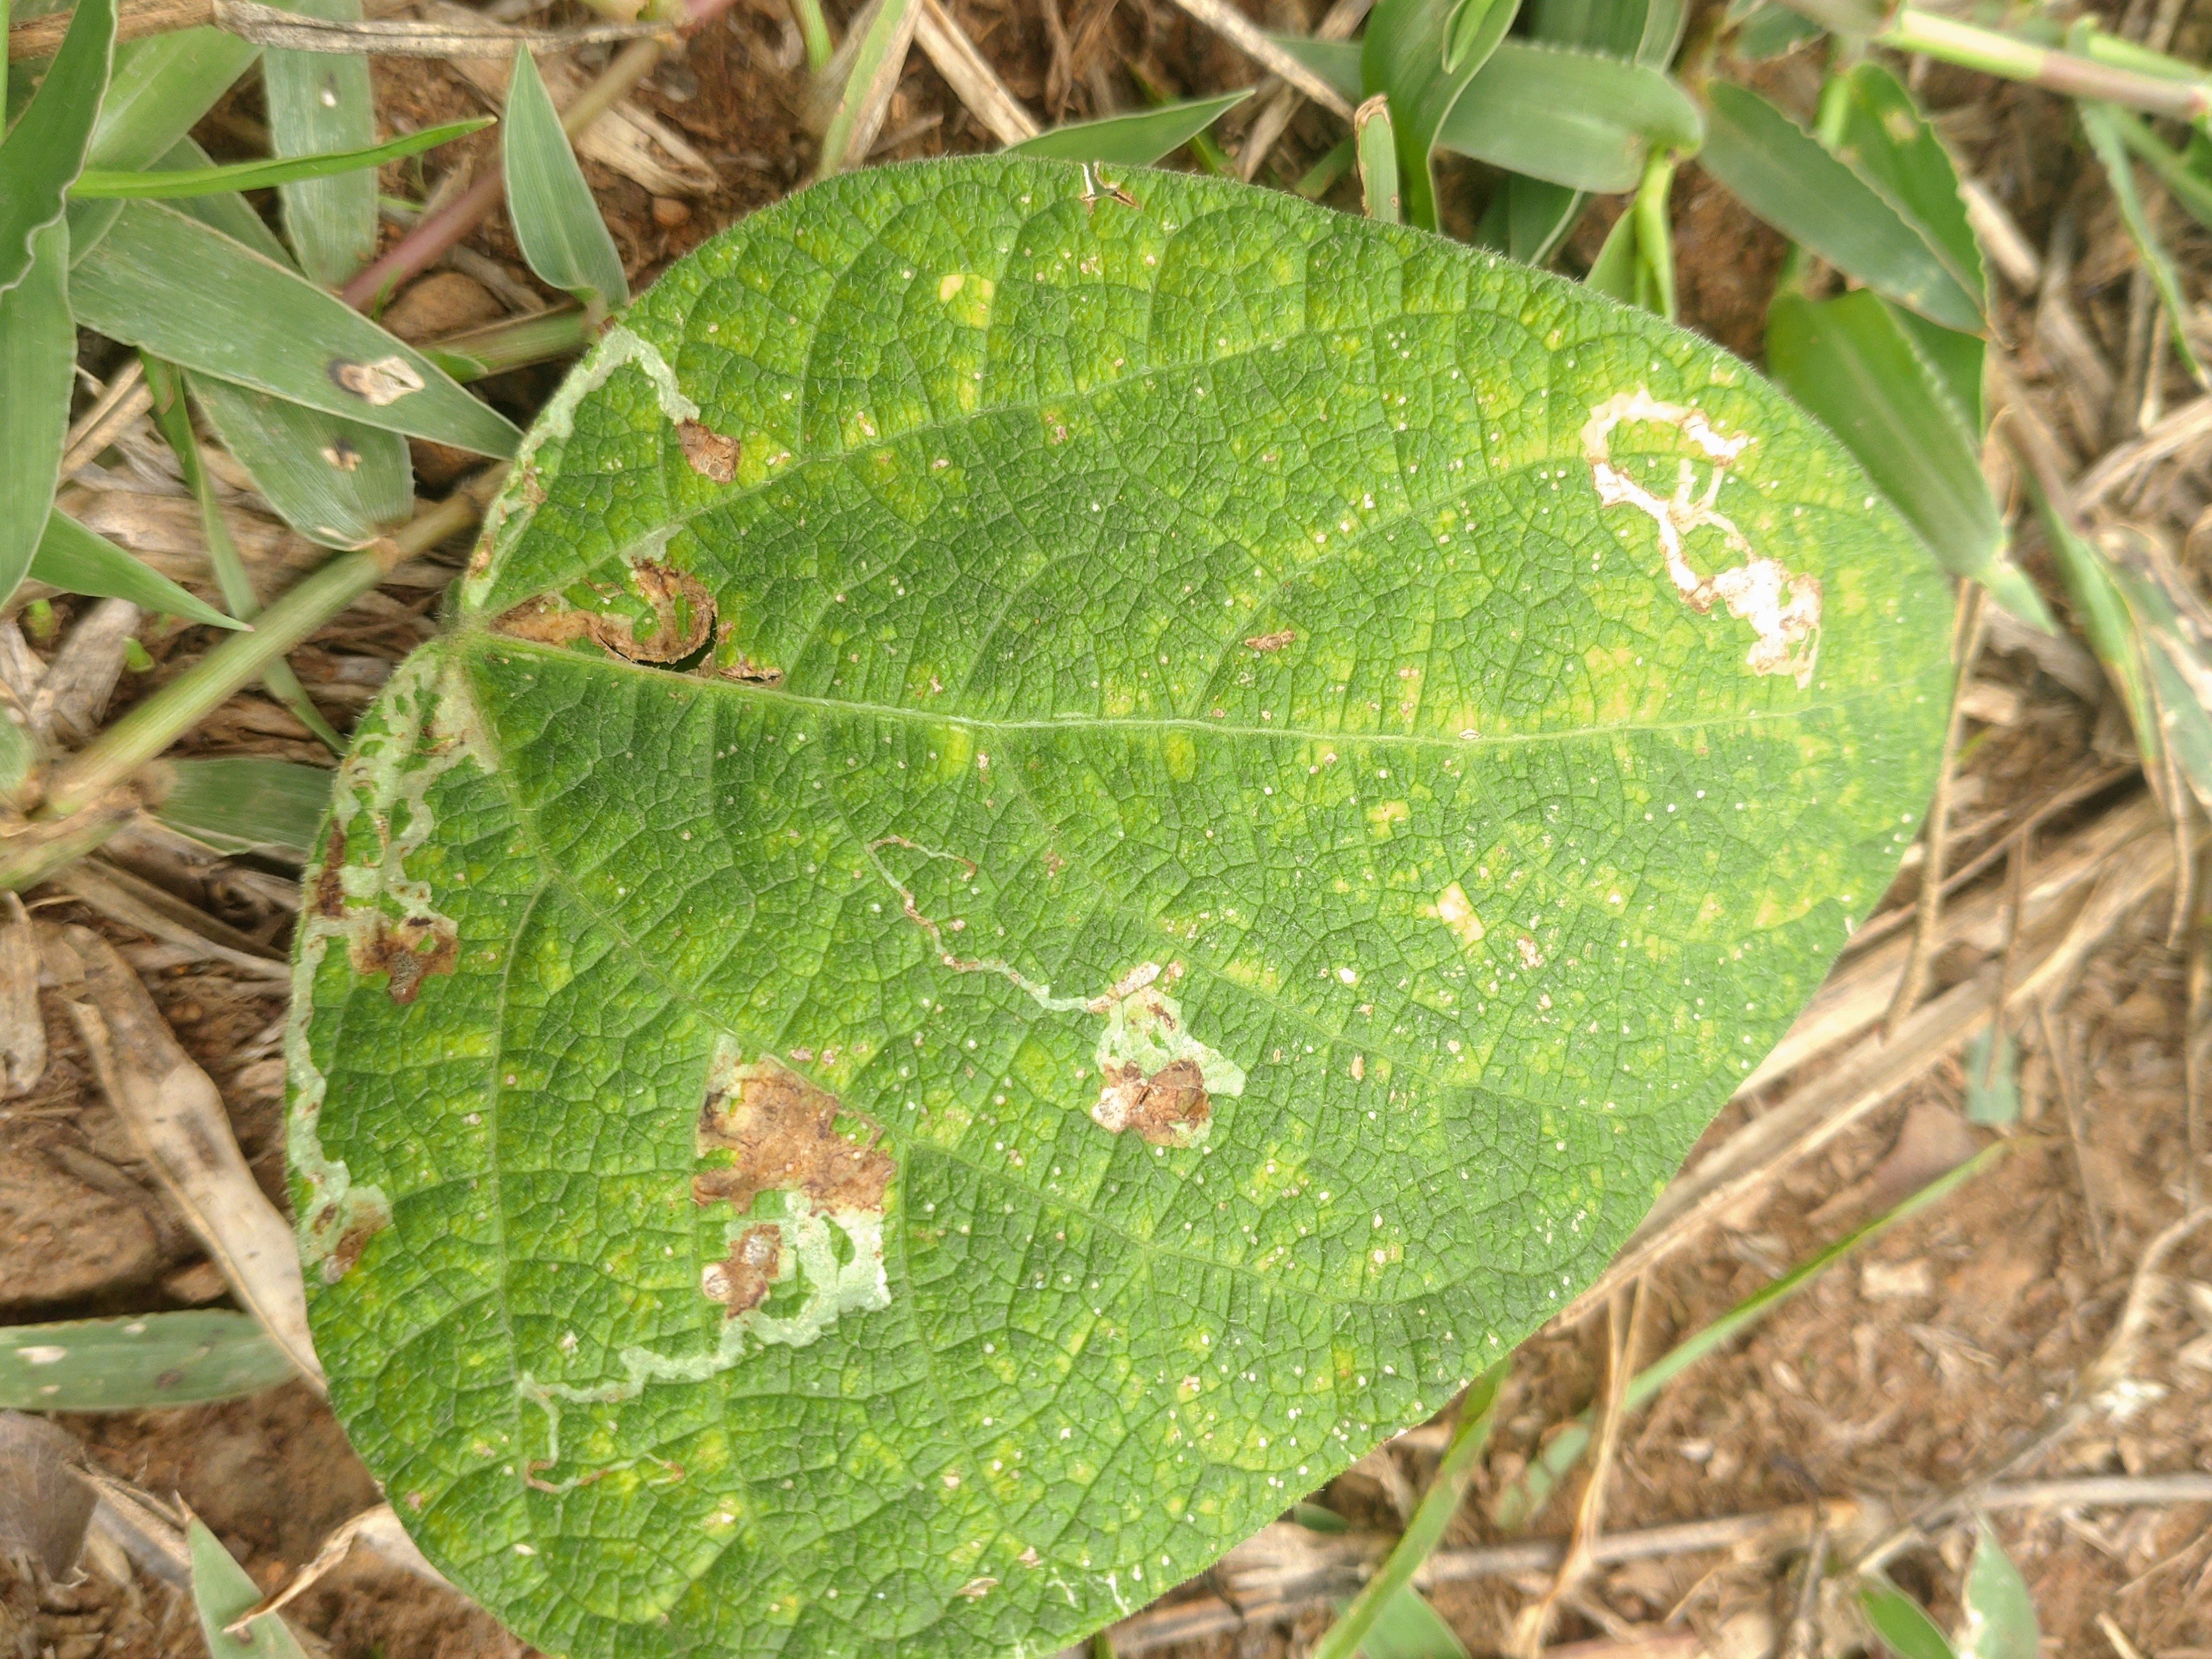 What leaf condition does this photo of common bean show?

rust
